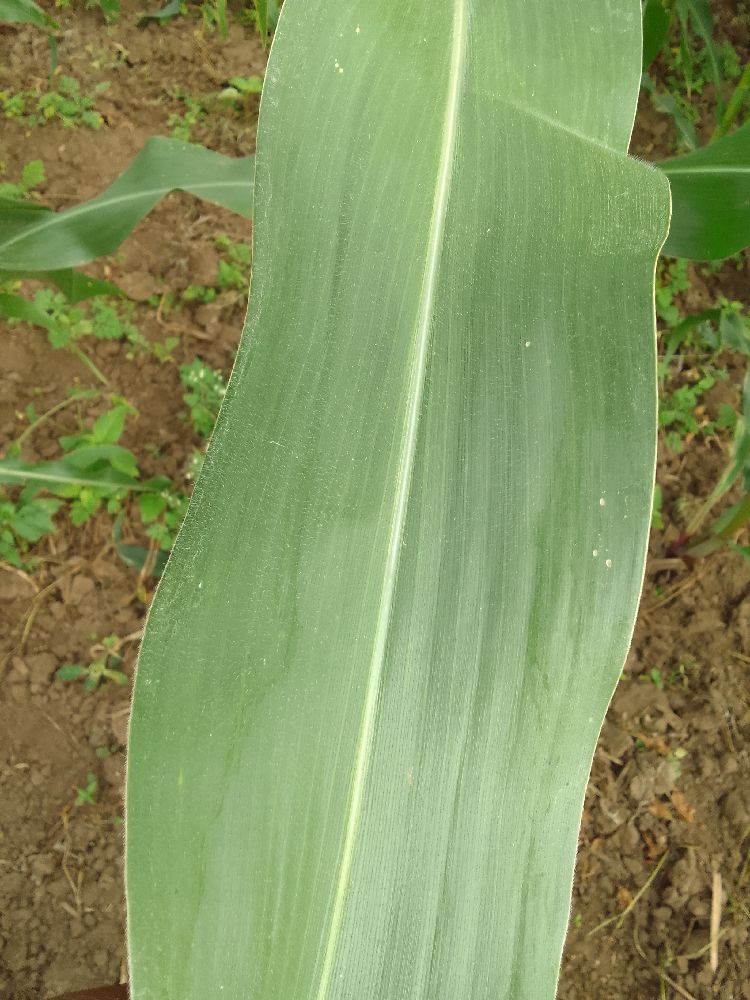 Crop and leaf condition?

maize, healthy
